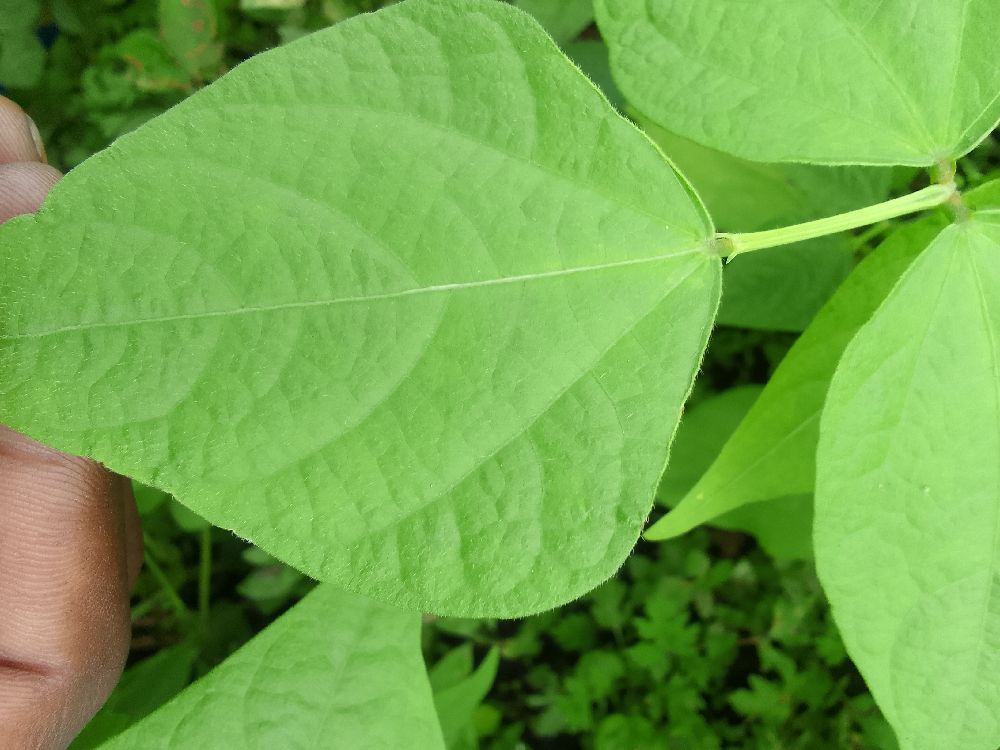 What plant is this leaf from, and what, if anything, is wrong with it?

common bean, healthy
